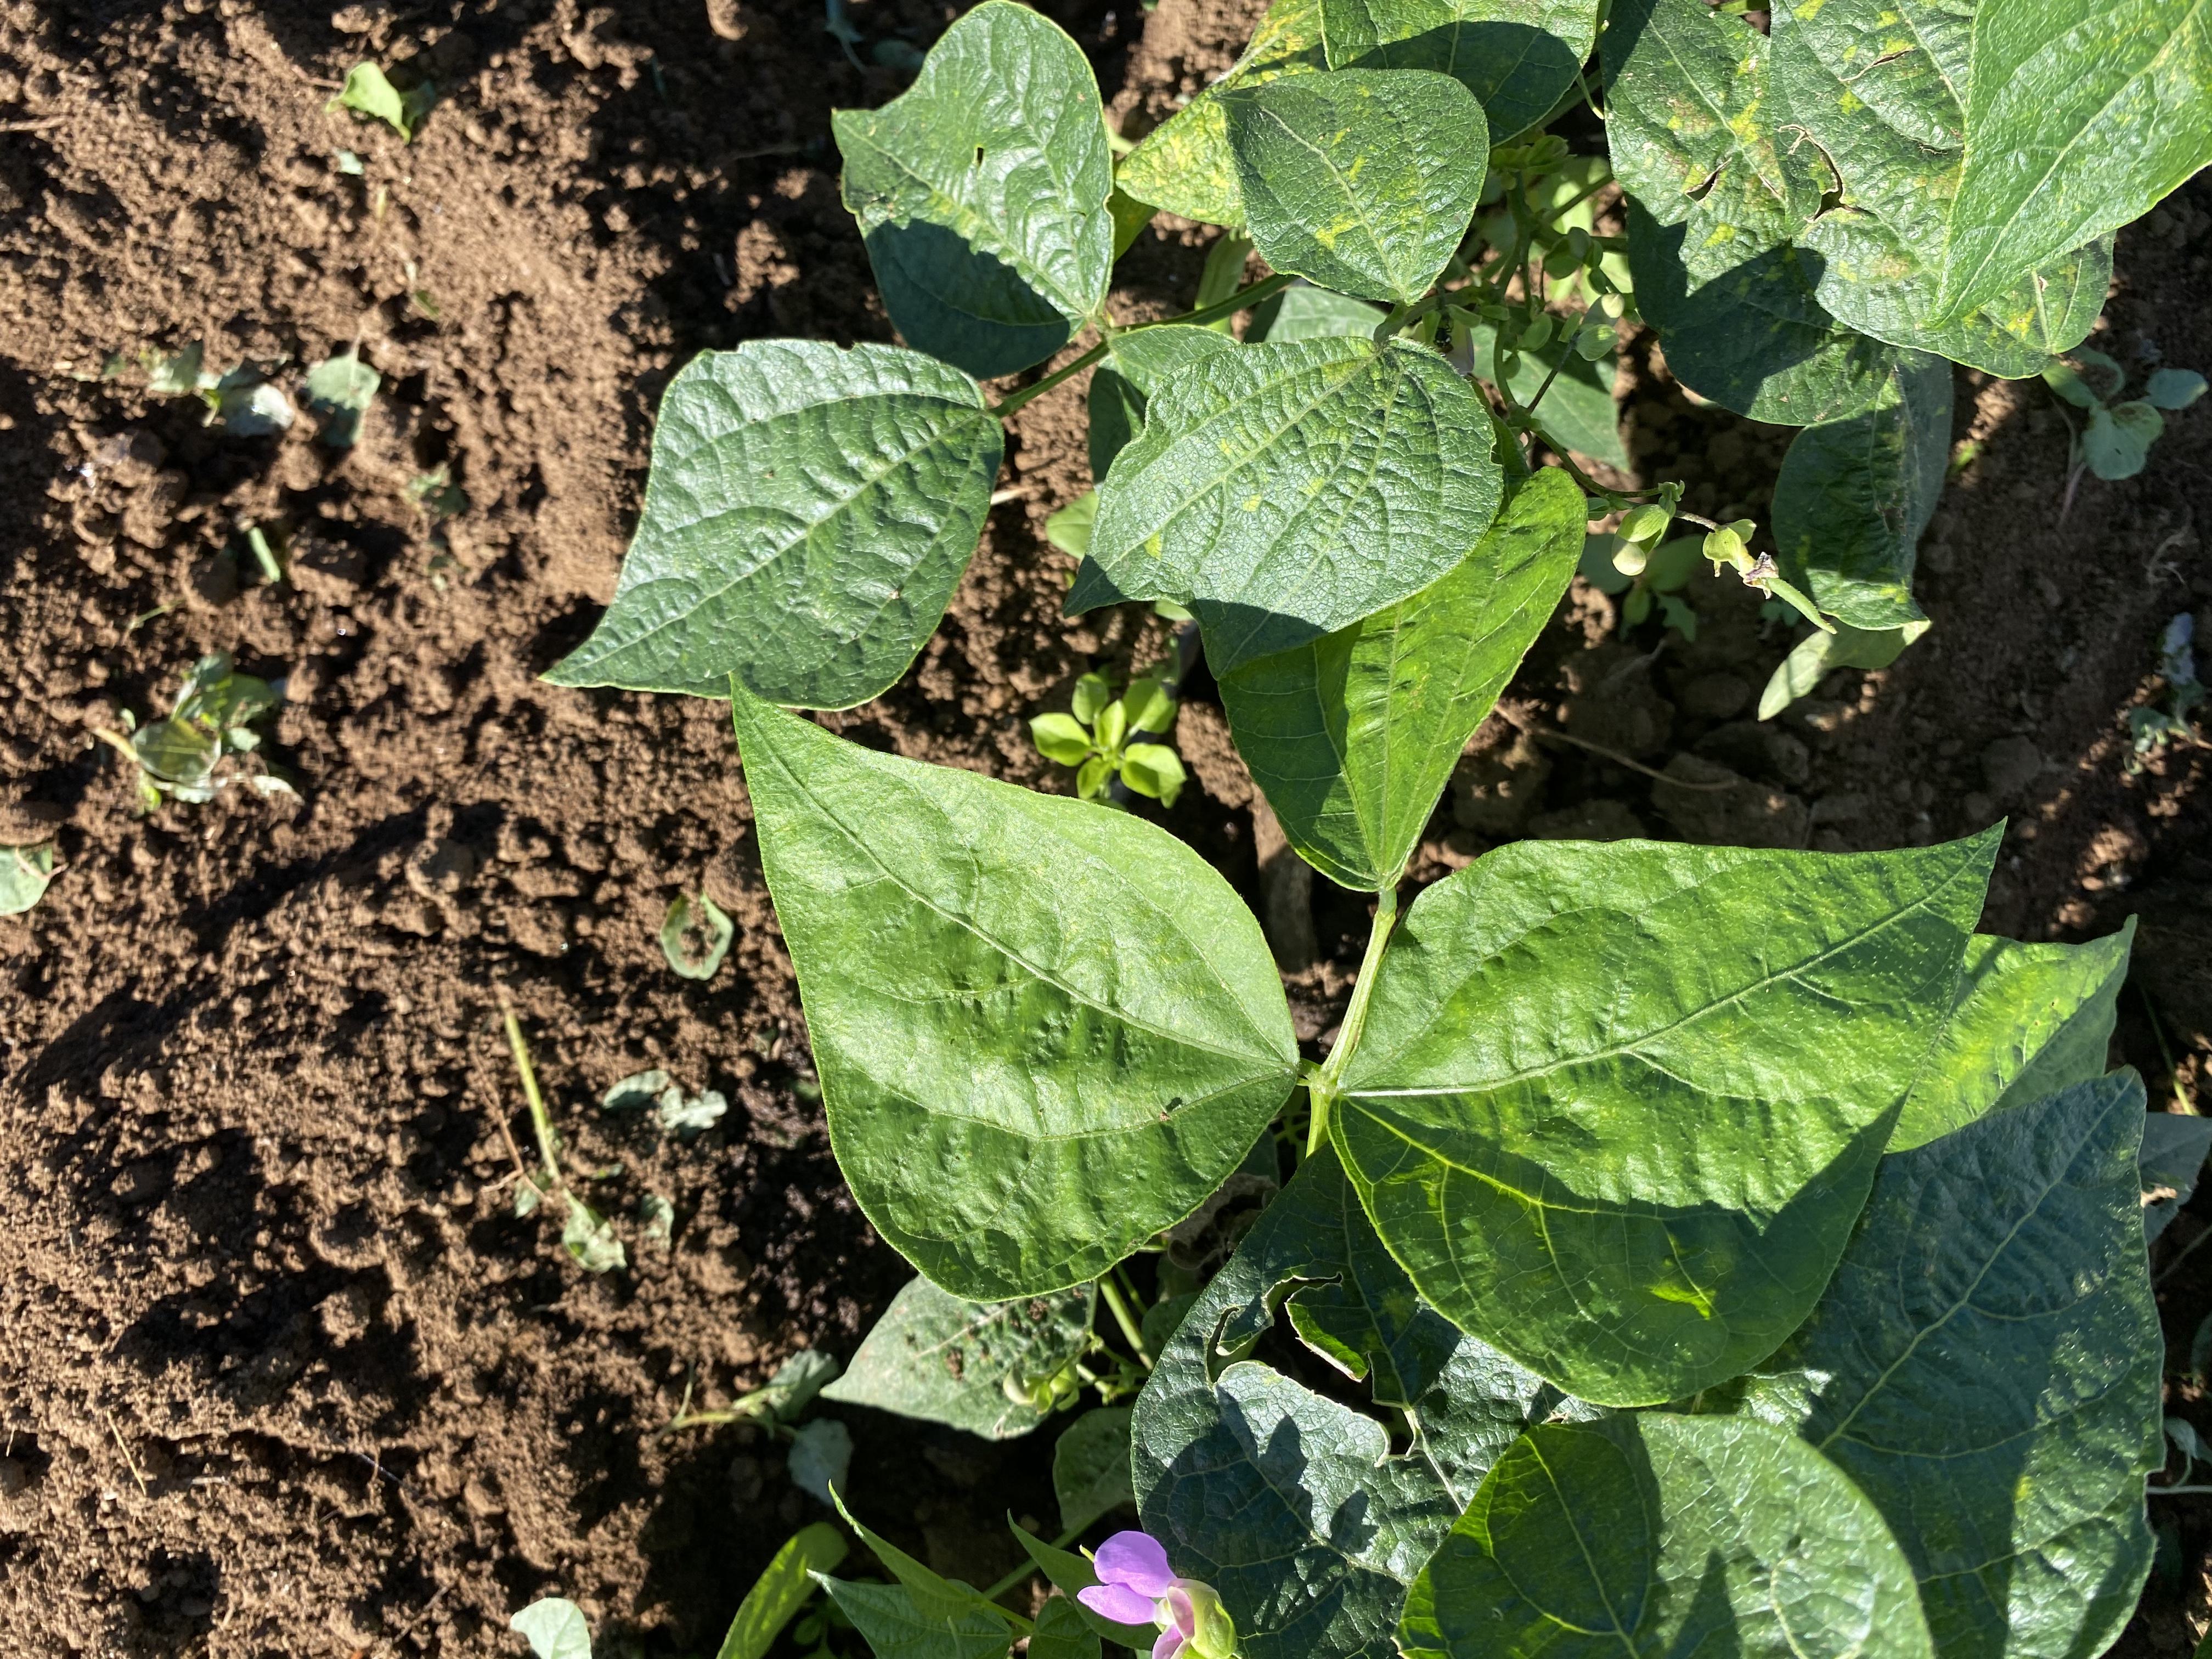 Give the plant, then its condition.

green beans, healthy
